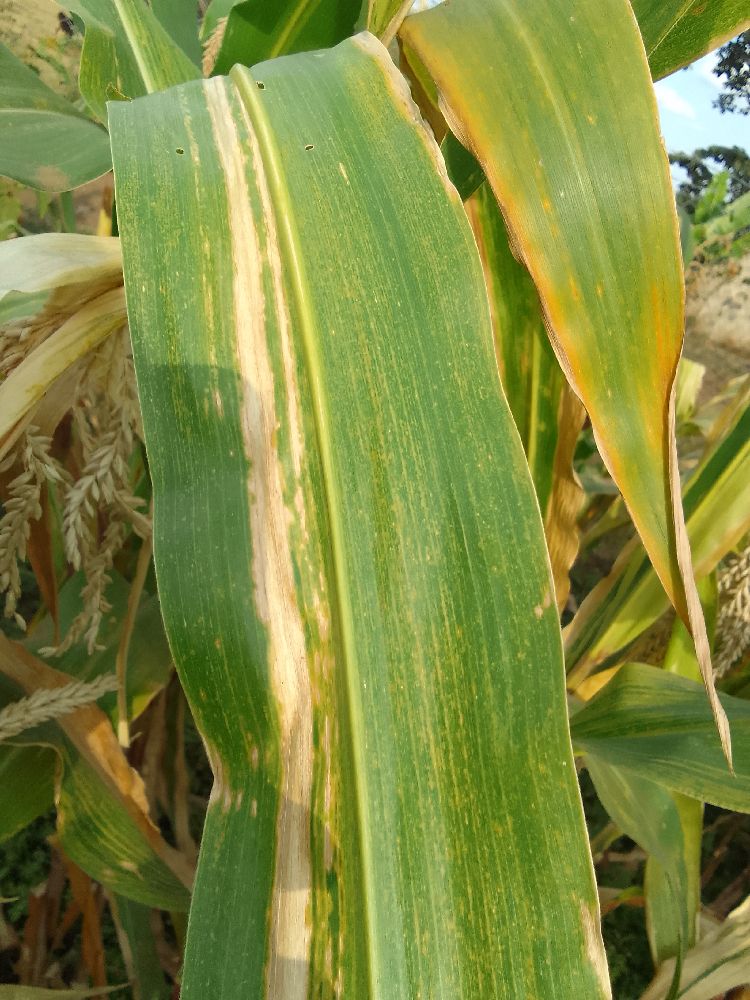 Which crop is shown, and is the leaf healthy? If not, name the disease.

maize, maize lethal necrosis
